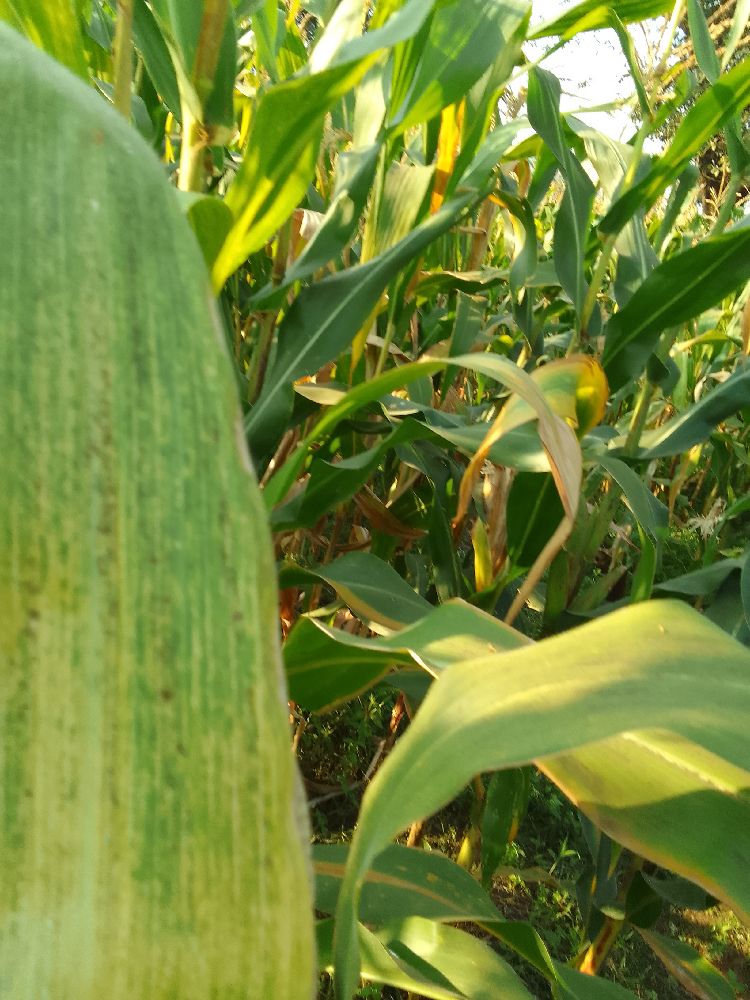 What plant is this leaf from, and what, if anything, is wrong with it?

maize, maize lethal necrosis
